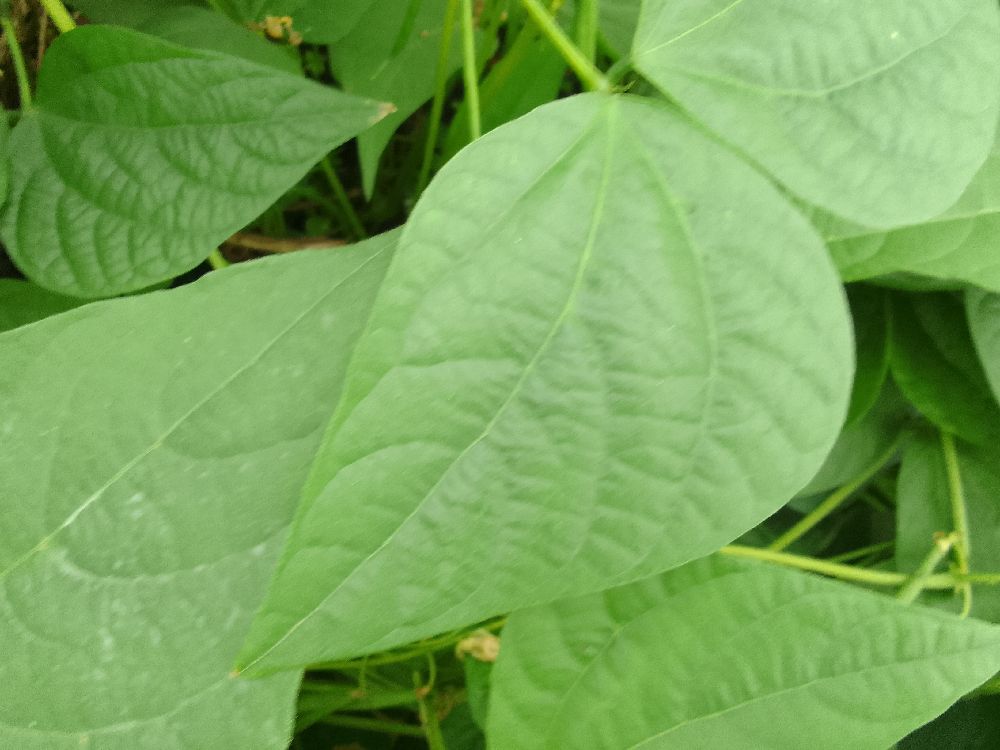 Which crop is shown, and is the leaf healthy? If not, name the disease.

common bean, healthy
